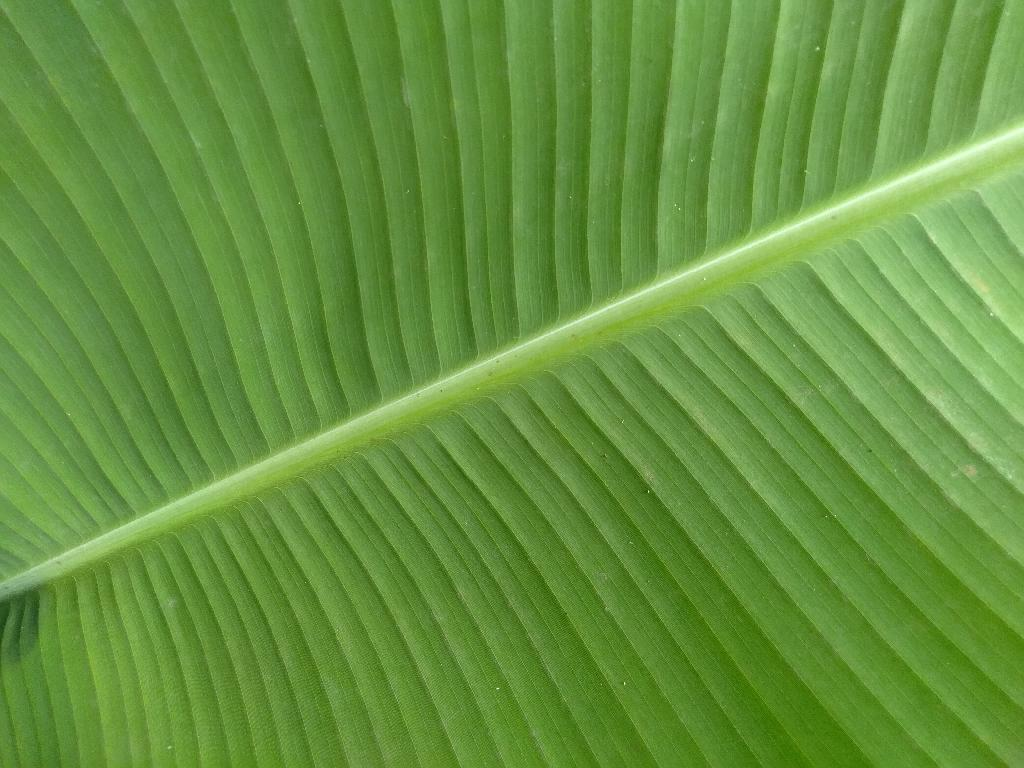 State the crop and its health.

banana, healthy
